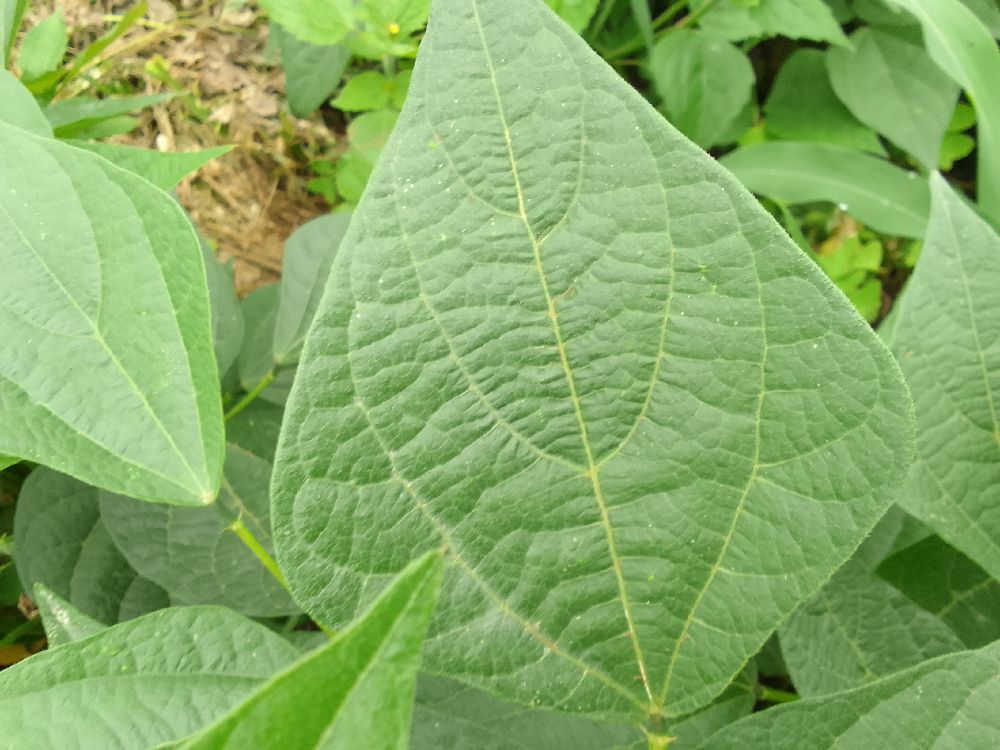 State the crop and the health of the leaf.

common bean, healthy
